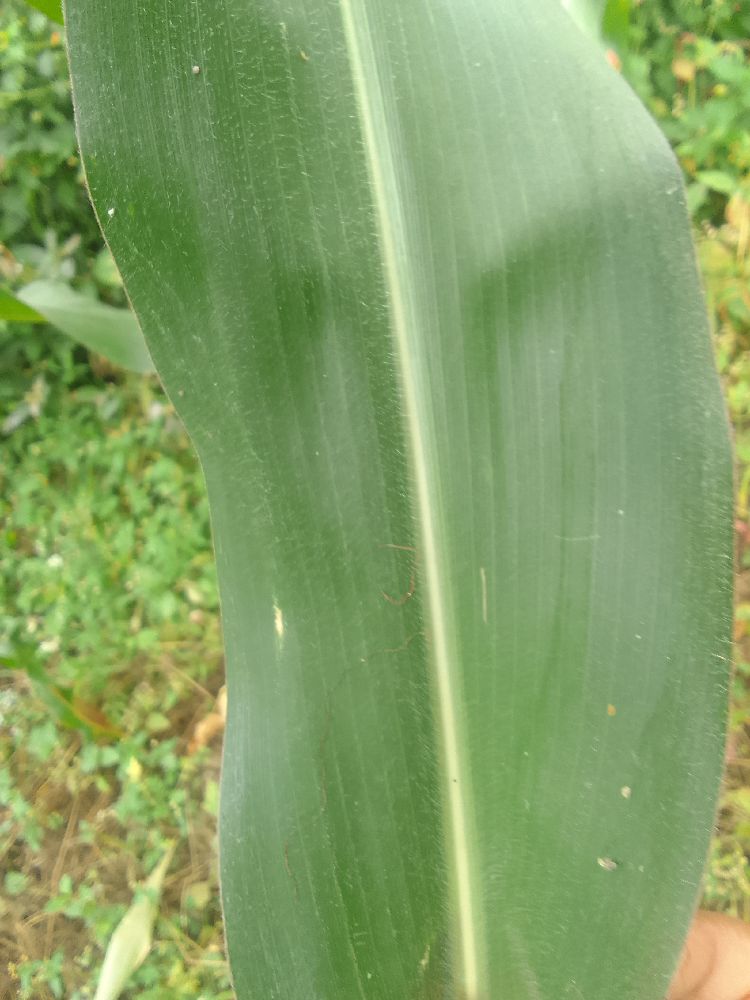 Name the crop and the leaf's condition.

maize, healthy
